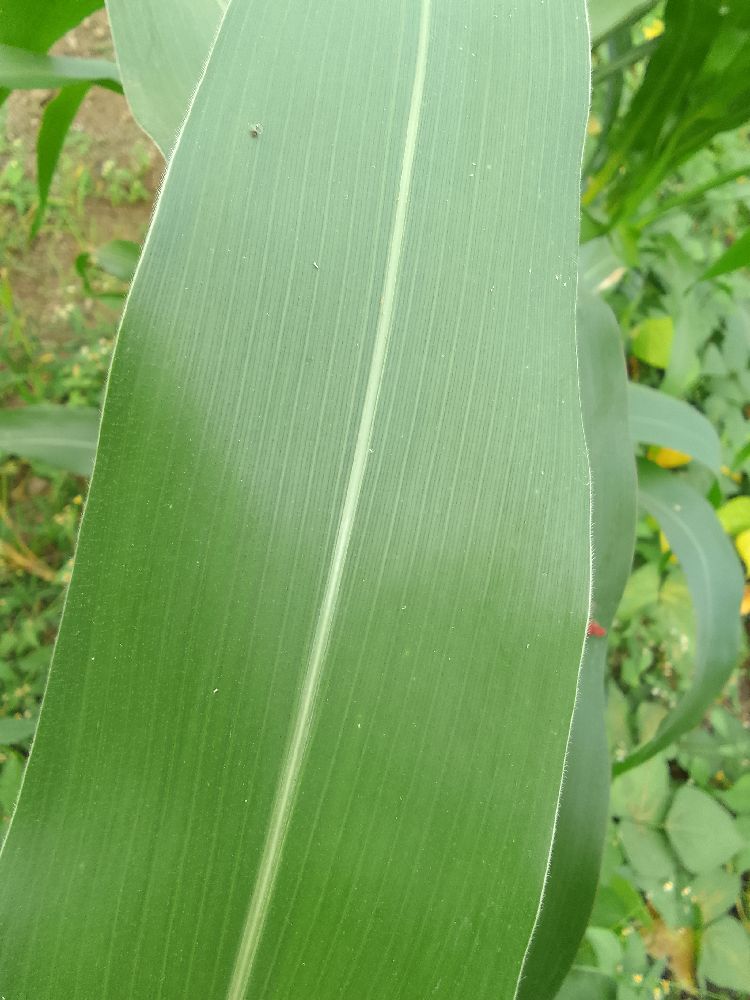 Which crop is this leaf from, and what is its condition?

maize, healthy
